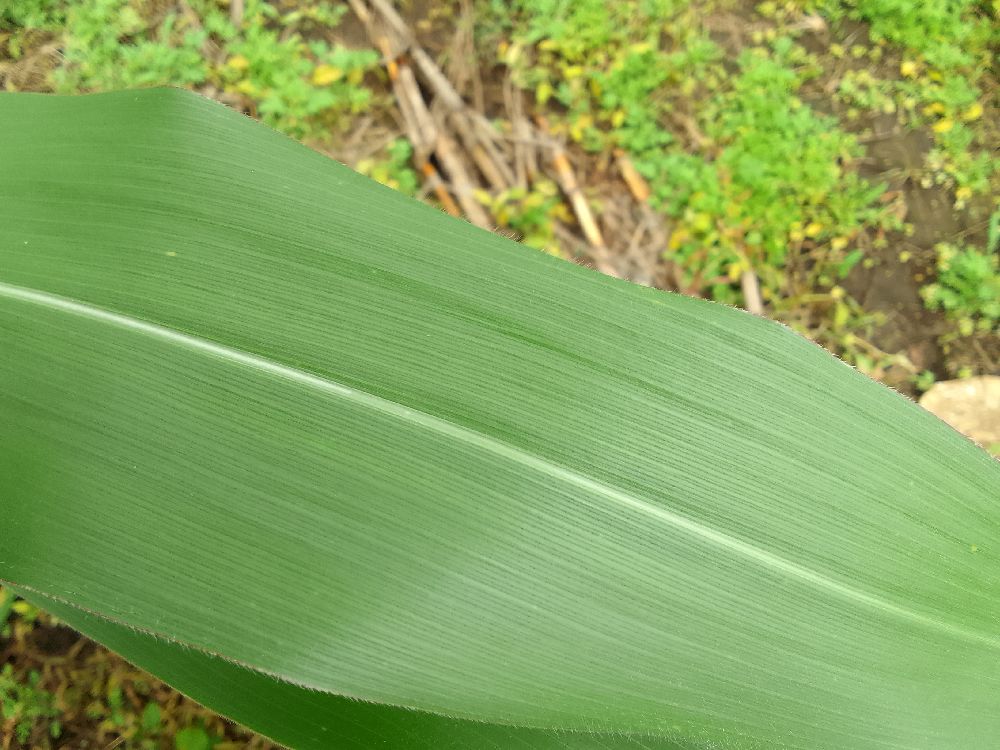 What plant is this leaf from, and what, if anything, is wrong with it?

maize, healthy
